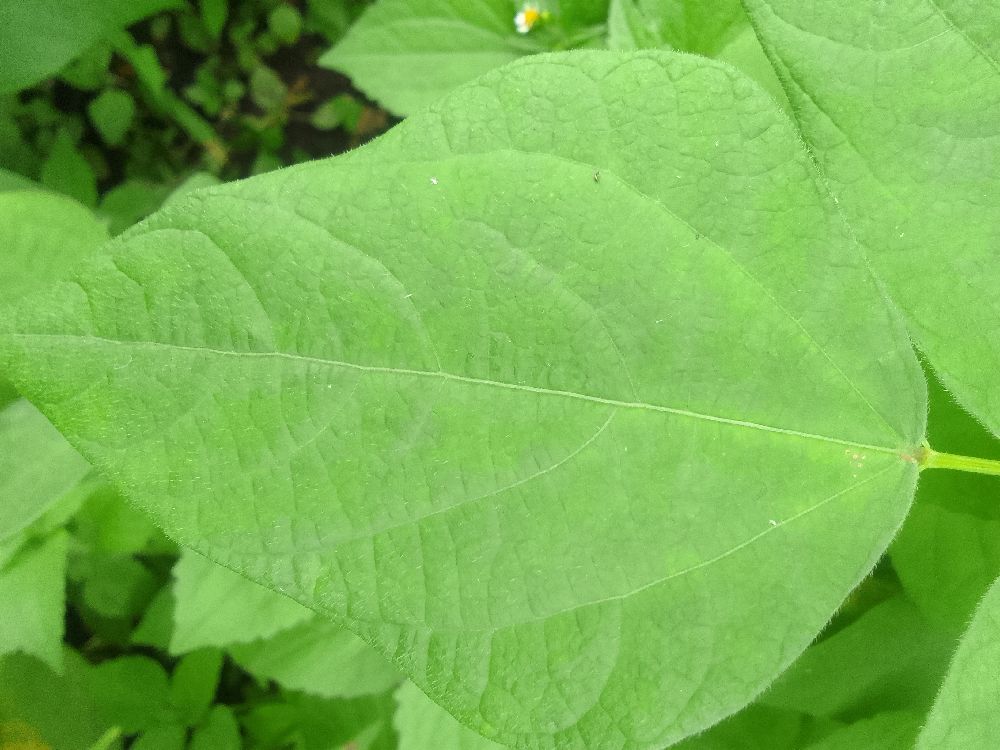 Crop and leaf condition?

common bean, healthy
